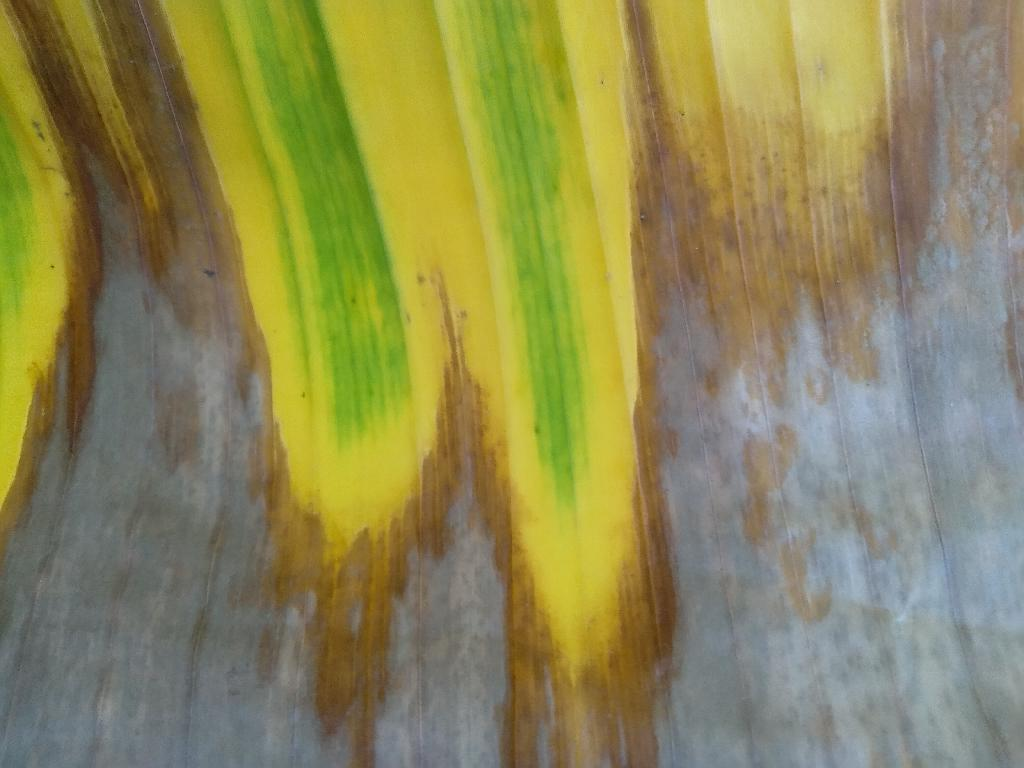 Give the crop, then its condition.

banana, fusarium wilt race 1
